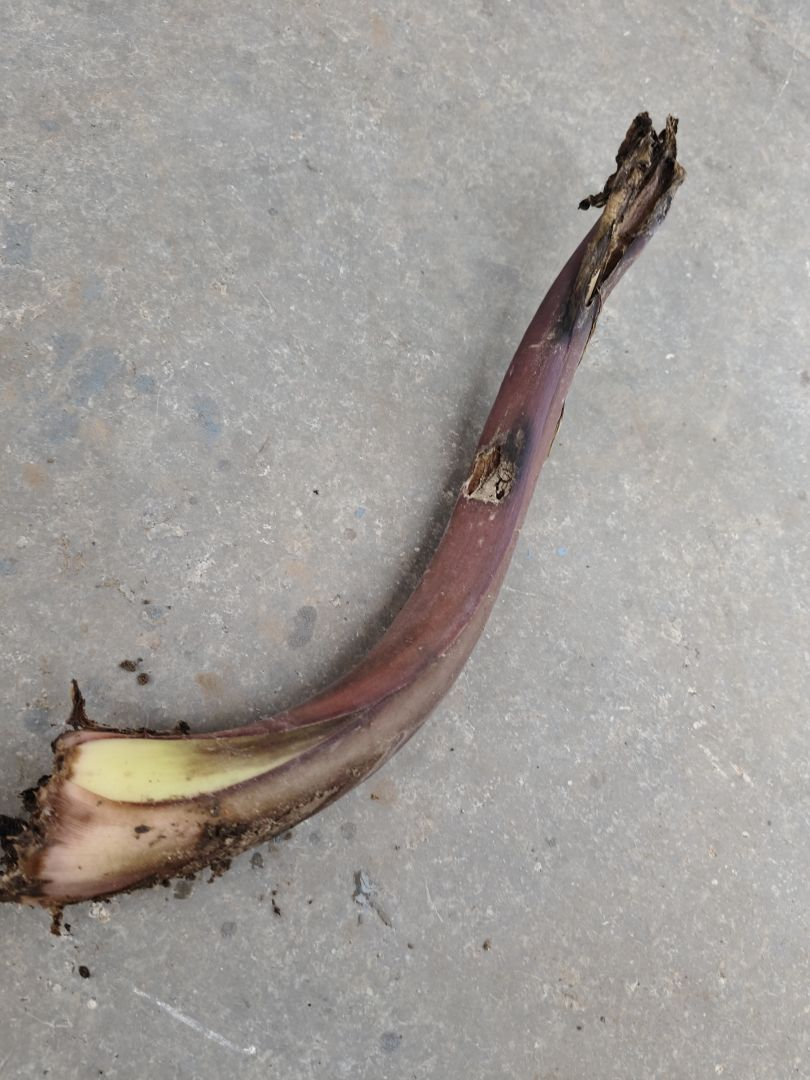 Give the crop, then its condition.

taro, root rot
